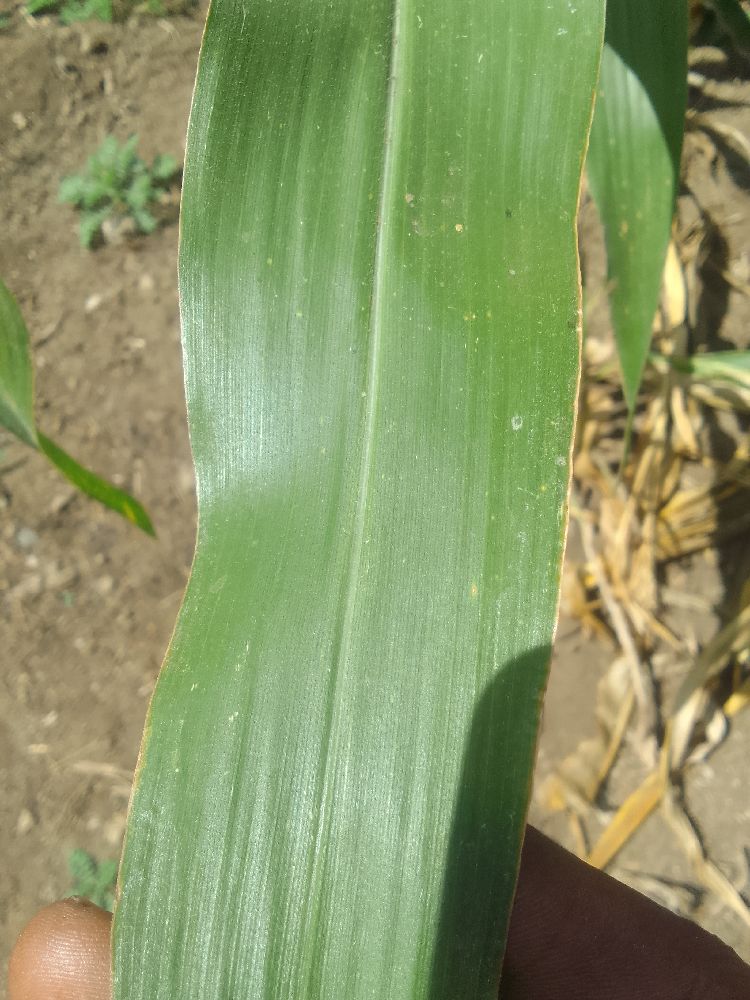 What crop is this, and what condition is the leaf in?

maize, healthy
